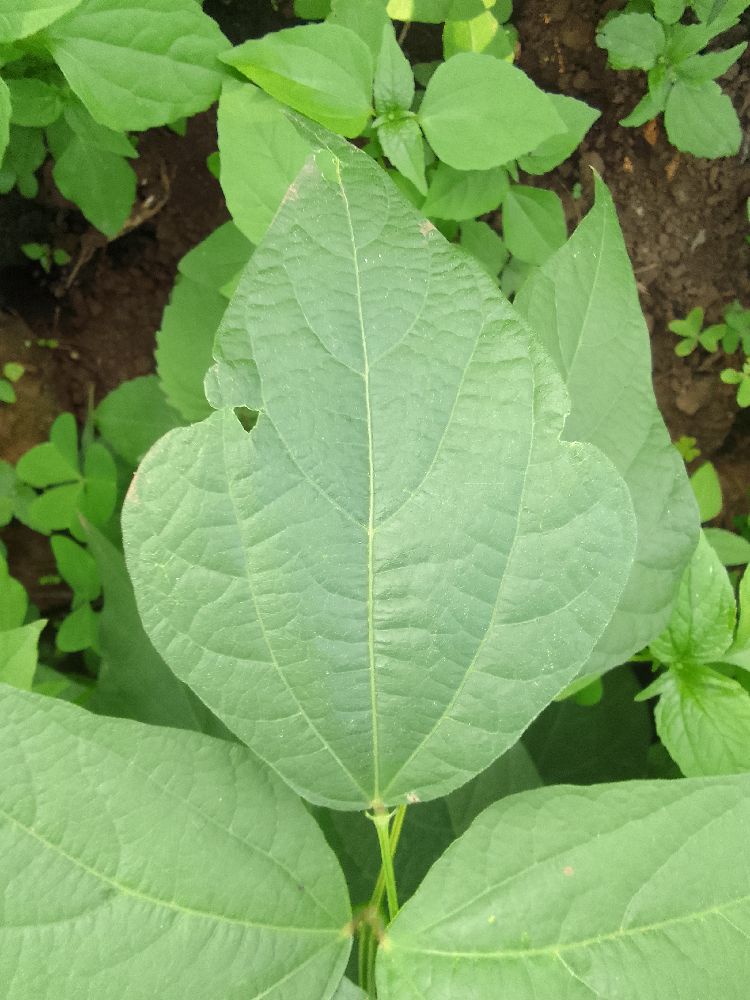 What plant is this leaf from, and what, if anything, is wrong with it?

common bean, healthy
